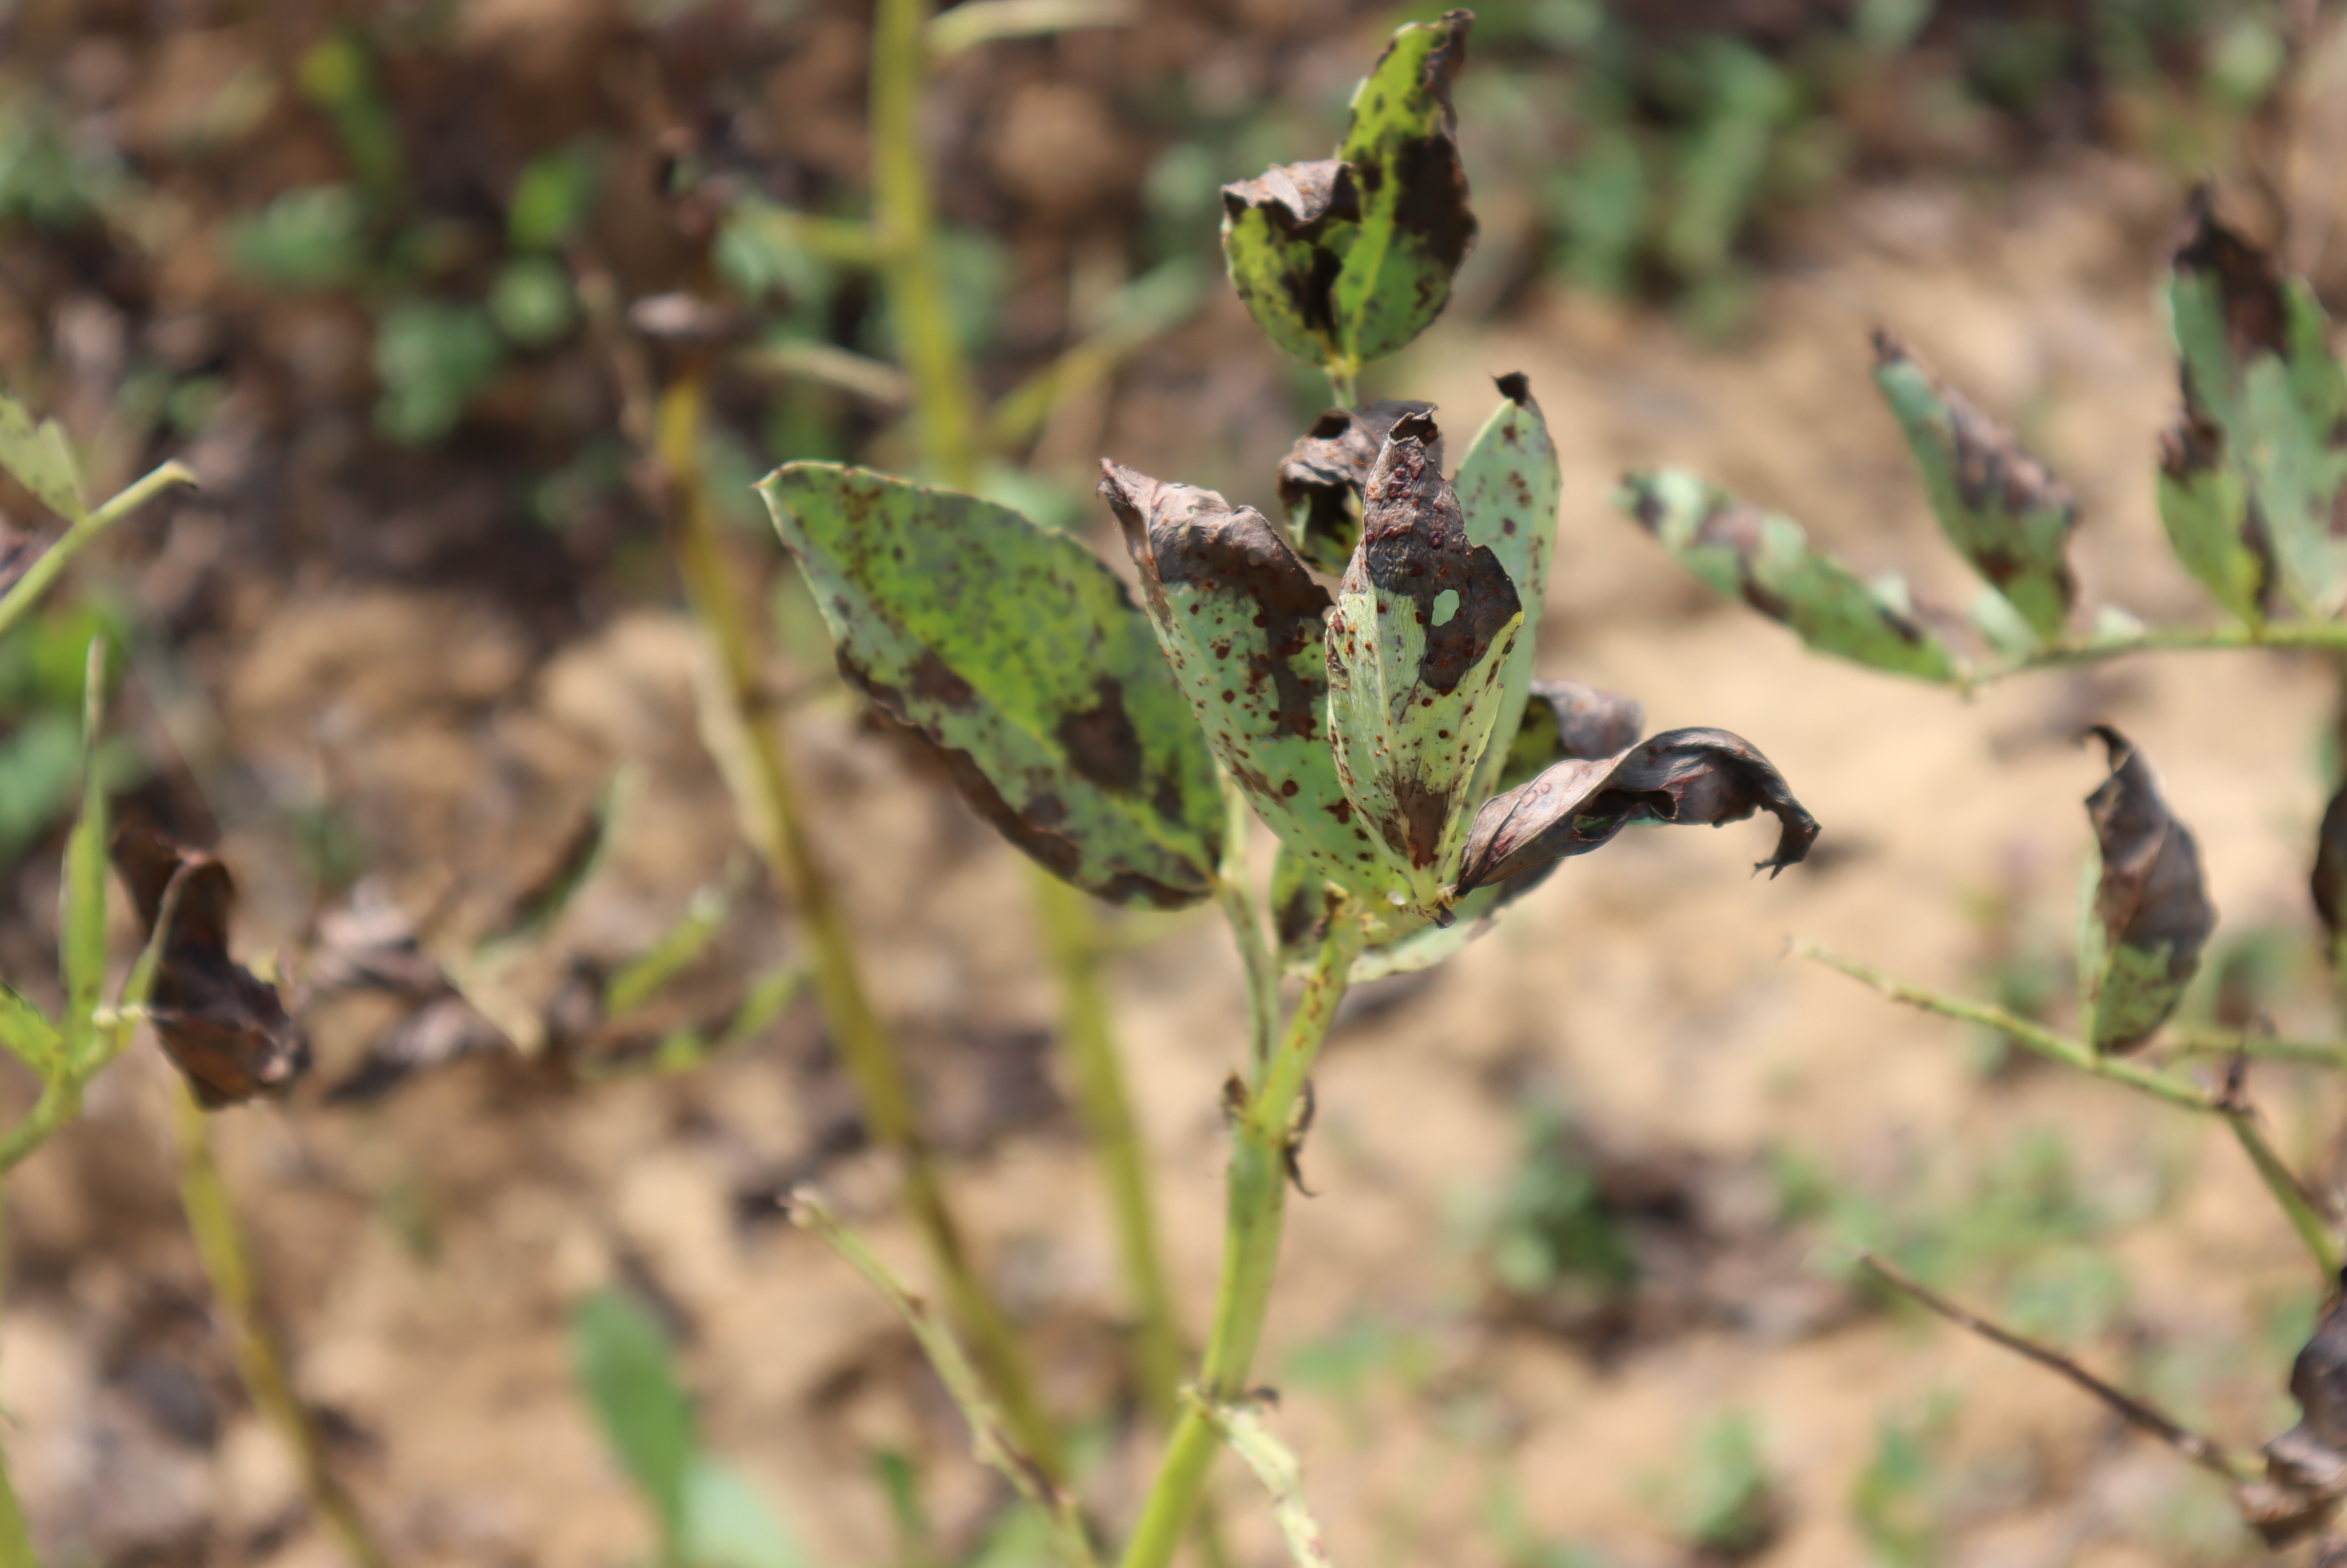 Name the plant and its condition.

faba bean, chocolate spot, rust
